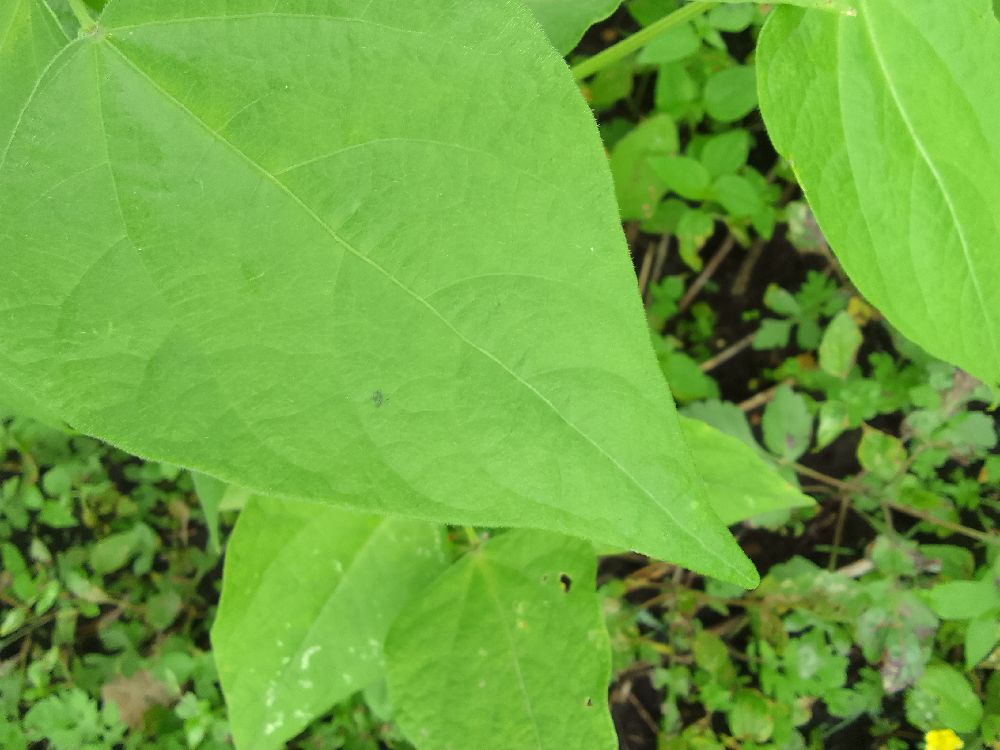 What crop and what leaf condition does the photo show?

common bean, healthy
